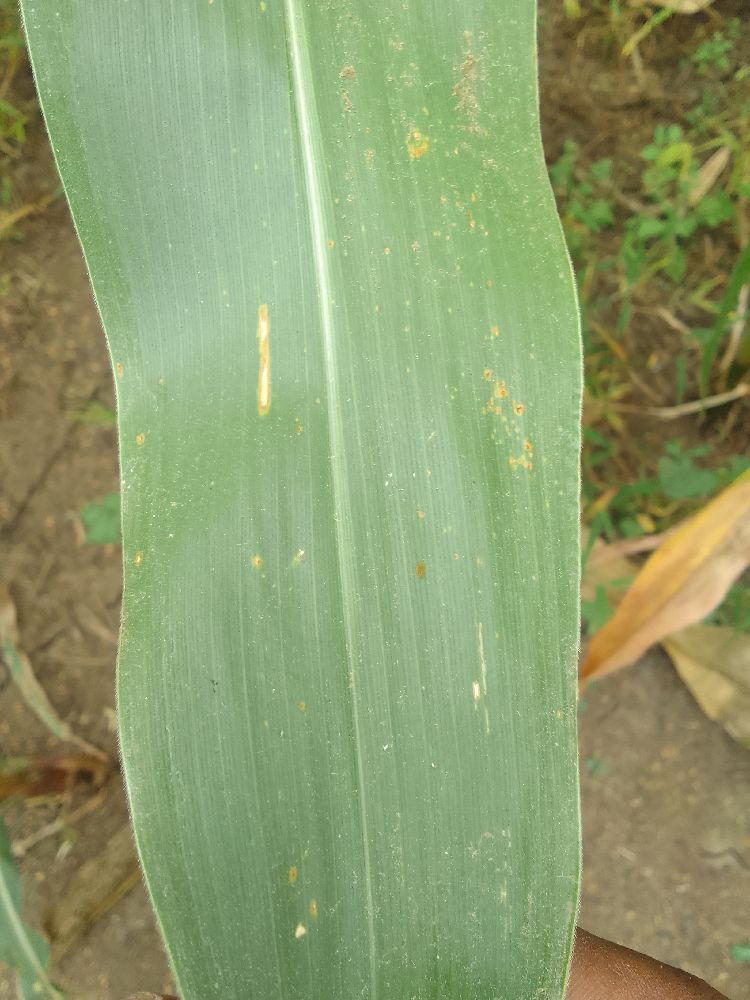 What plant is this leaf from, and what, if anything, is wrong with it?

maize, healthy
